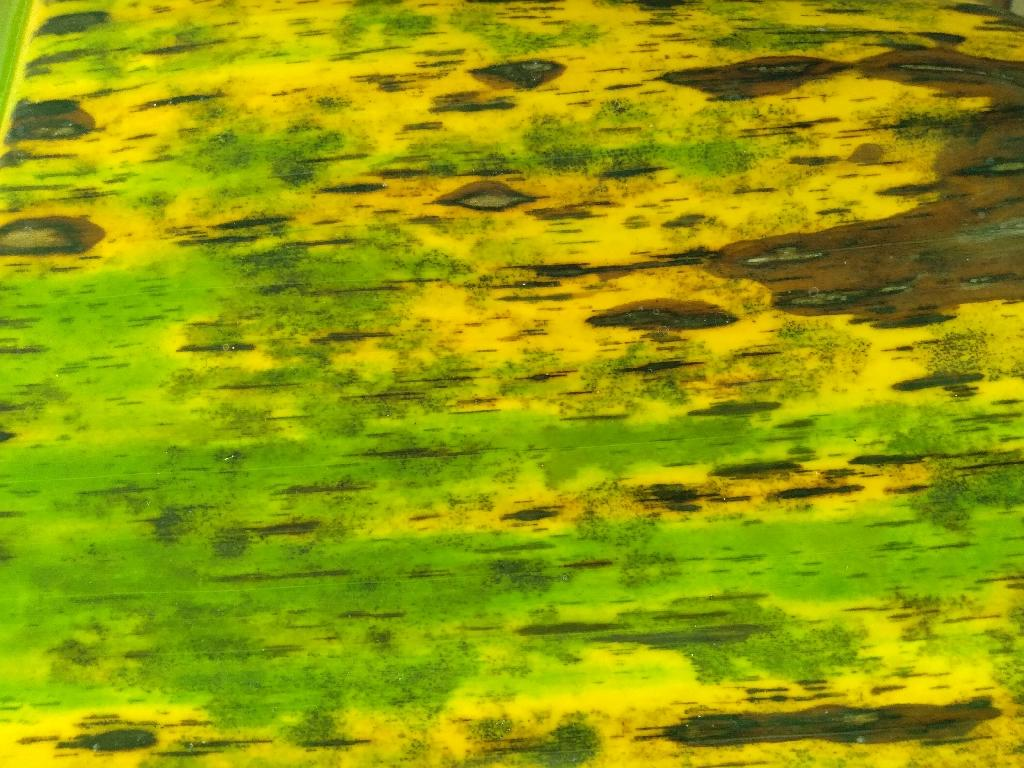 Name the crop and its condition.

banana, black sigatoka
